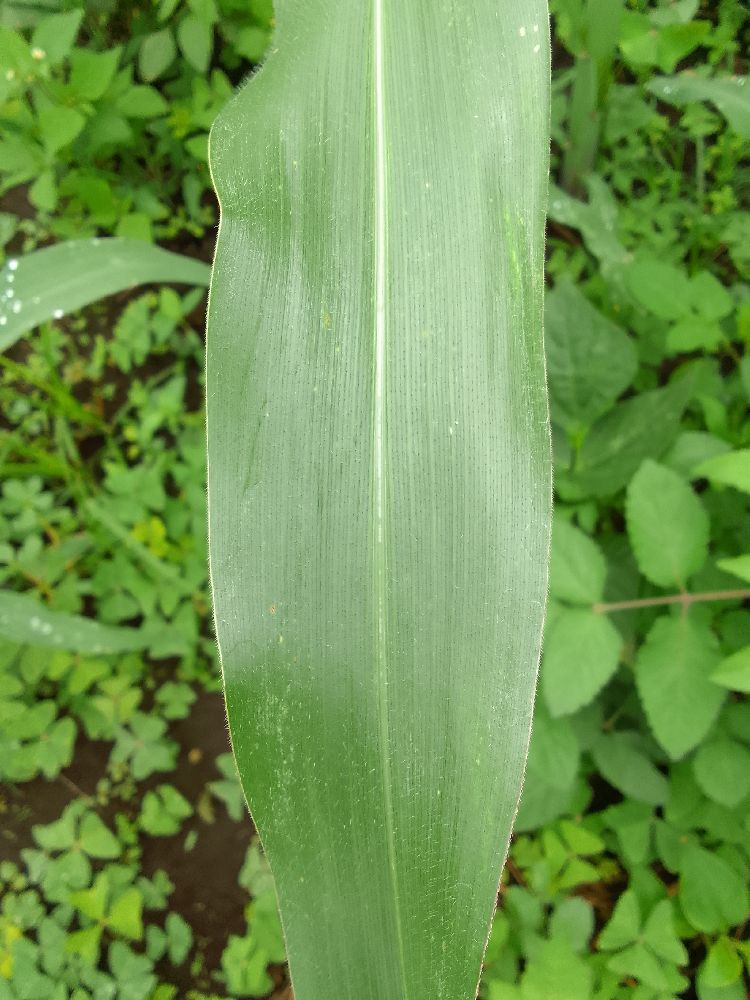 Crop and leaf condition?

maize, healthy
